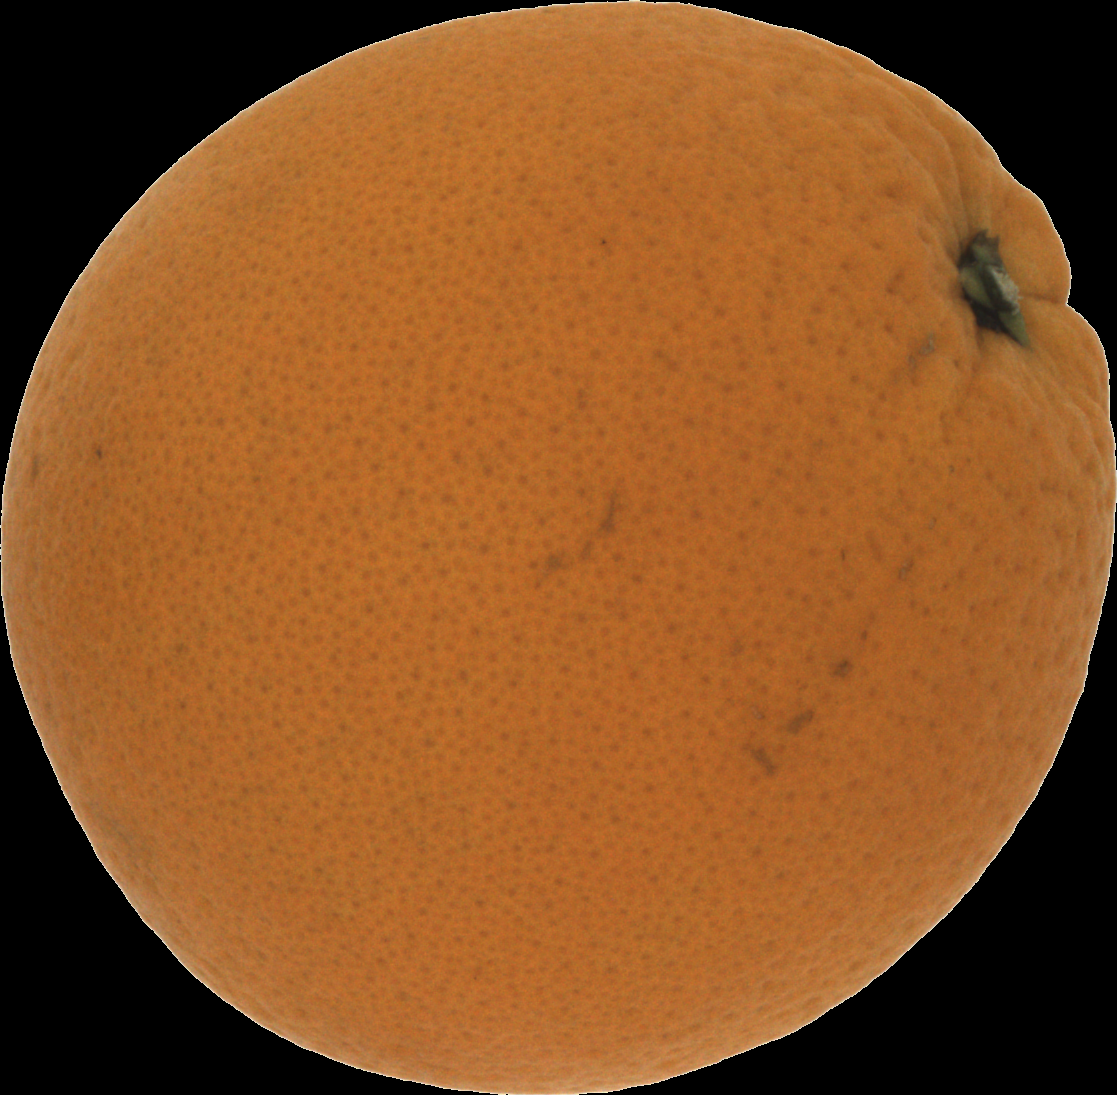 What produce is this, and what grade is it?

orange, good
